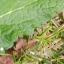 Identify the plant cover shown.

structured weed
